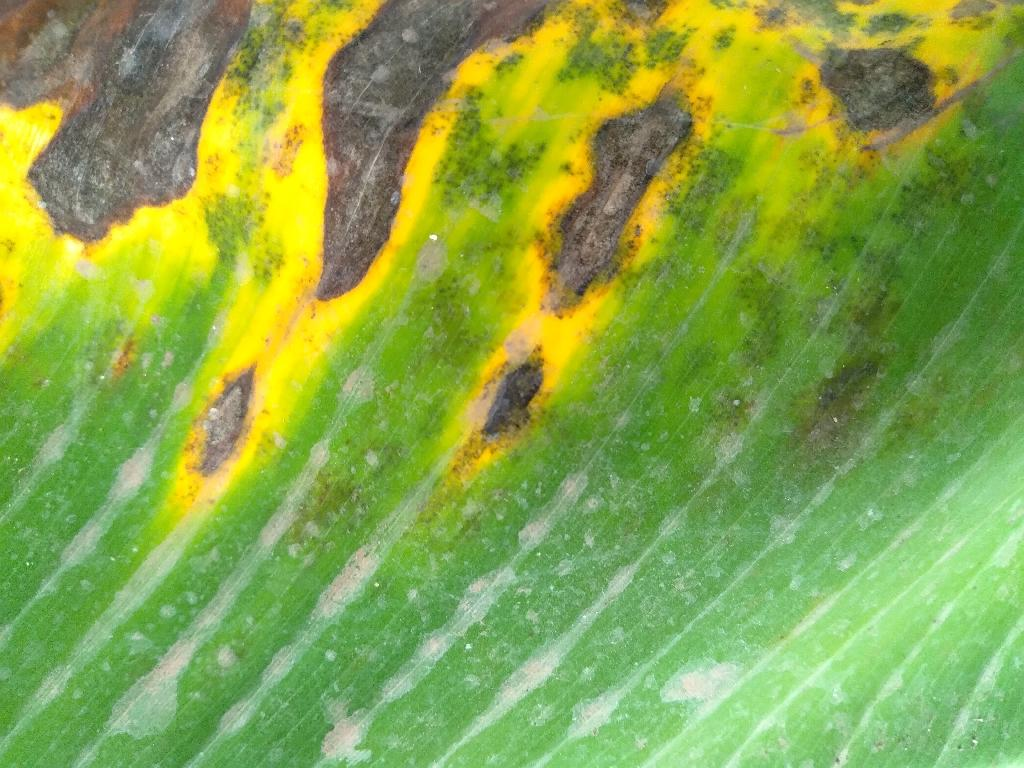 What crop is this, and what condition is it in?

banana, black sigatoka
